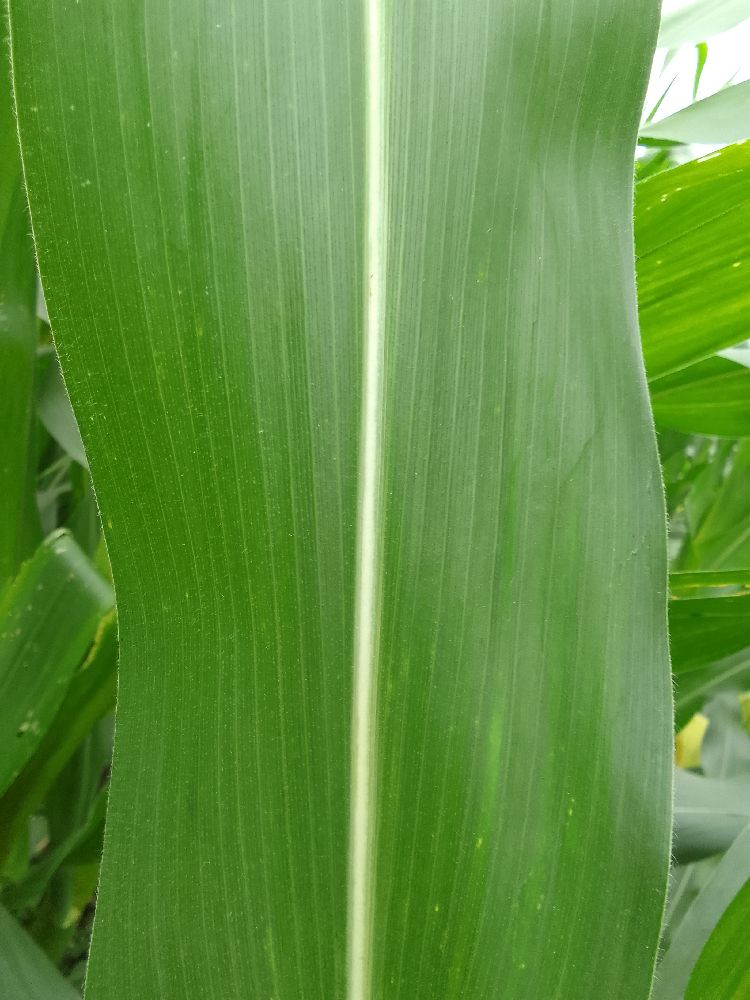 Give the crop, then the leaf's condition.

maize, healthy
